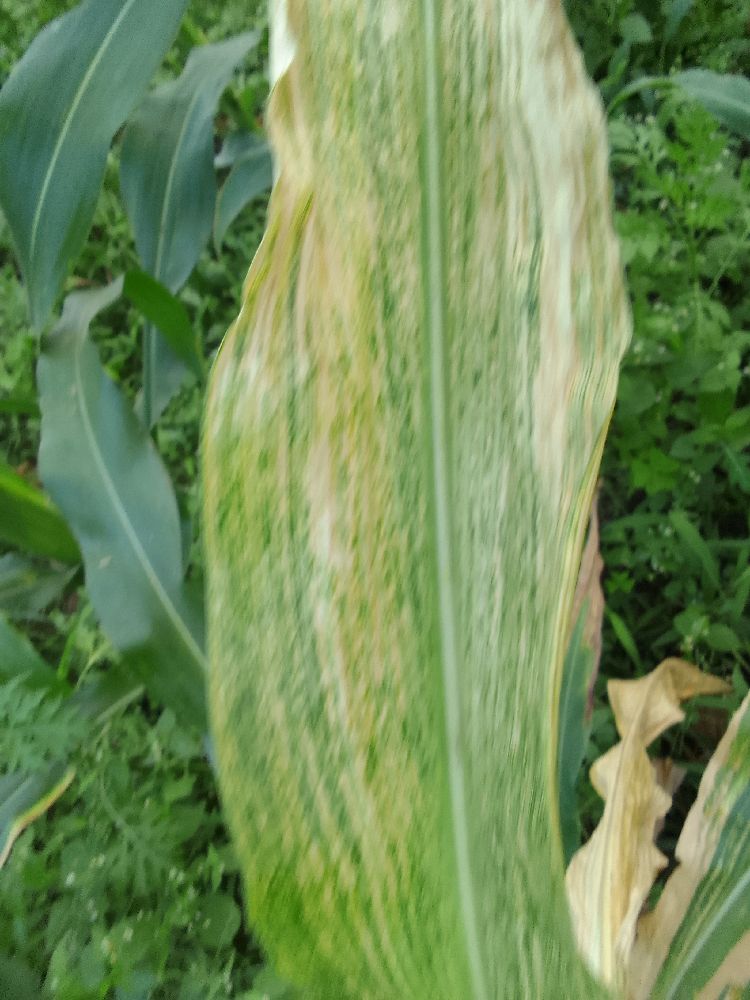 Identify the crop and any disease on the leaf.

maize, maize lethal necrosis
